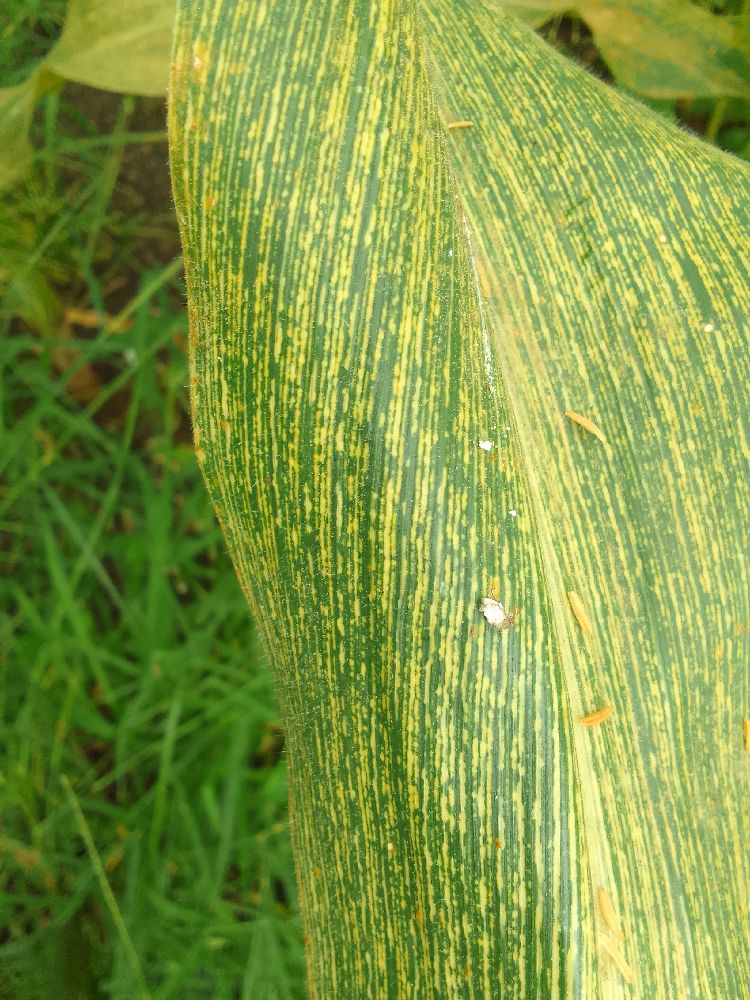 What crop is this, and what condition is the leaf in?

maize, maize streak virus
